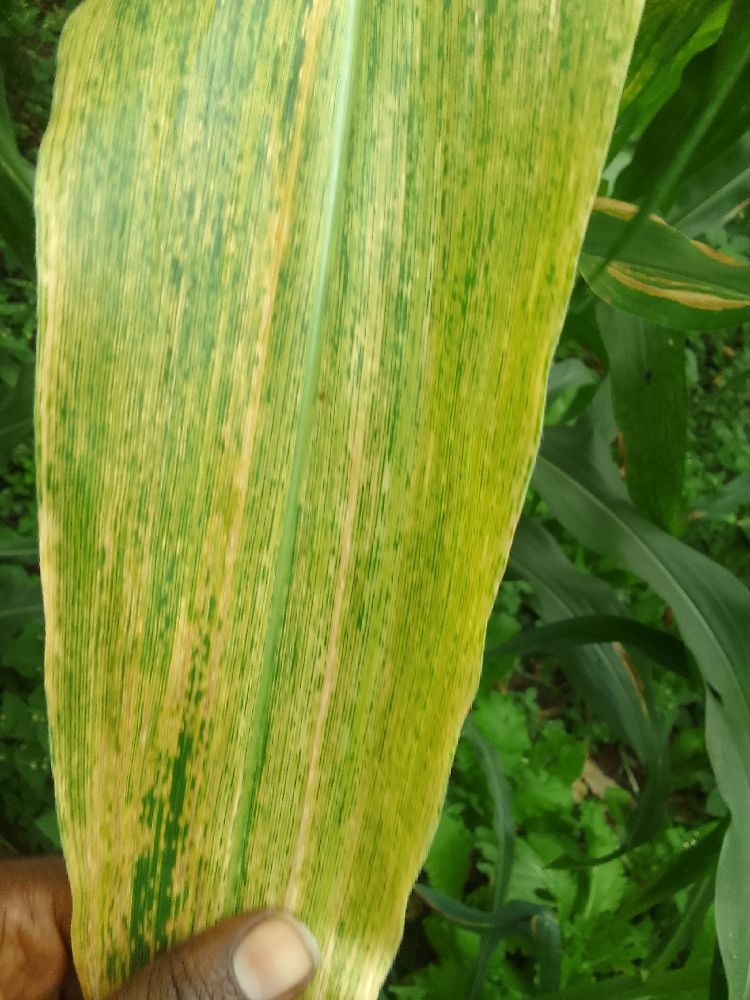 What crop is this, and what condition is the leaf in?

maize, maize lethal necrosis
